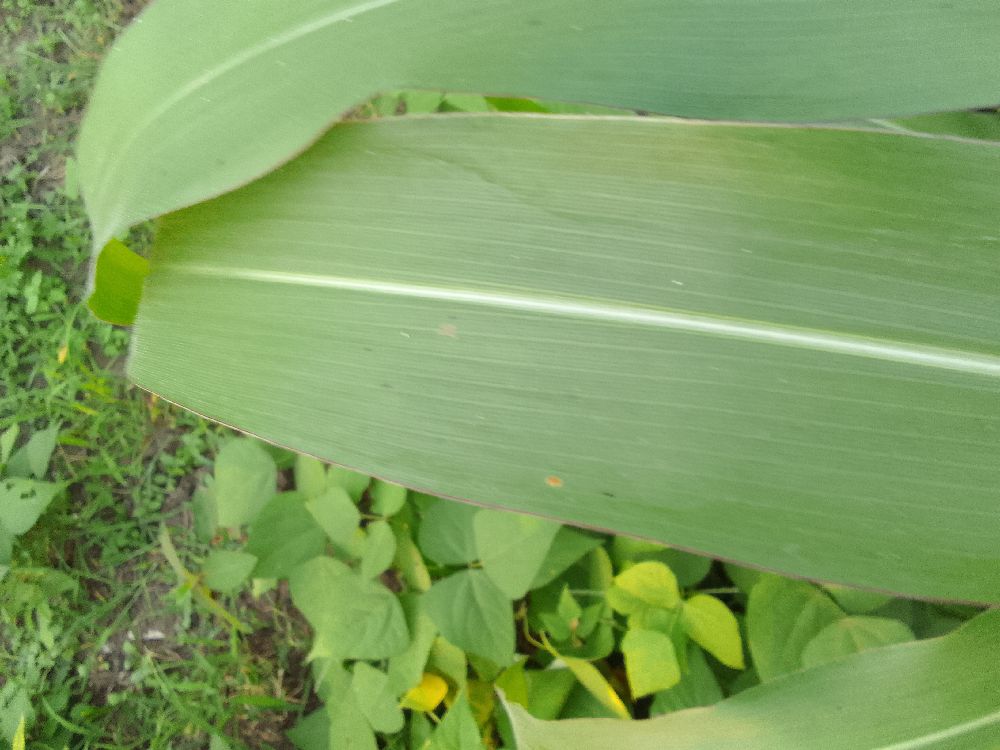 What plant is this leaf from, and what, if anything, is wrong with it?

maize, healthy
